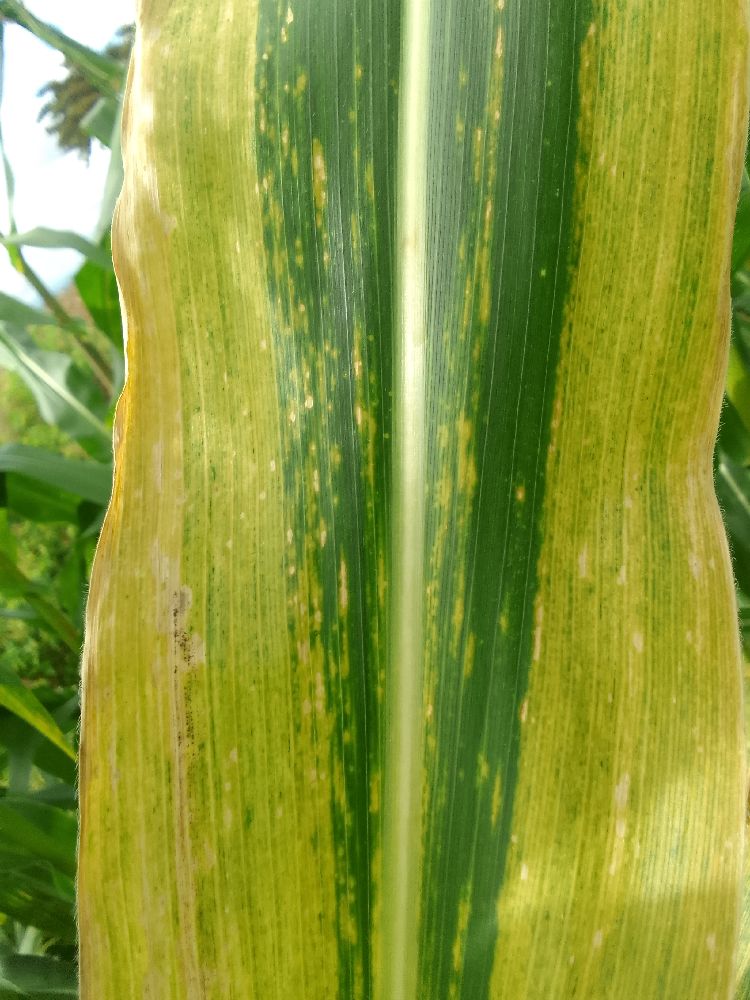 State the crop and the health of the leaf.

maize, maize lethal necrosis
